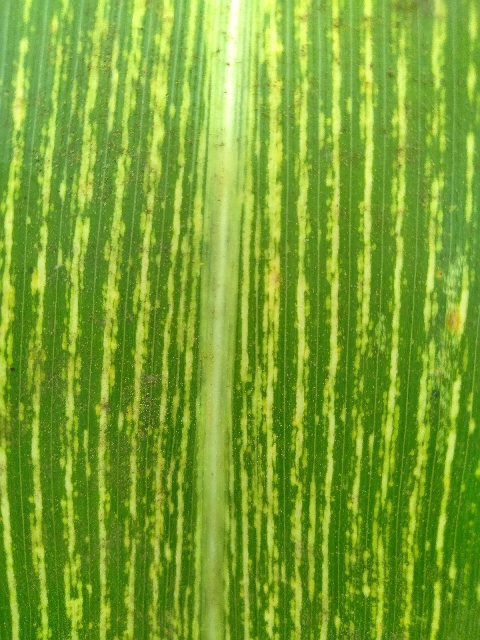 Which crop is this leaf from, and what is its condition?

maize, maize streak virus
